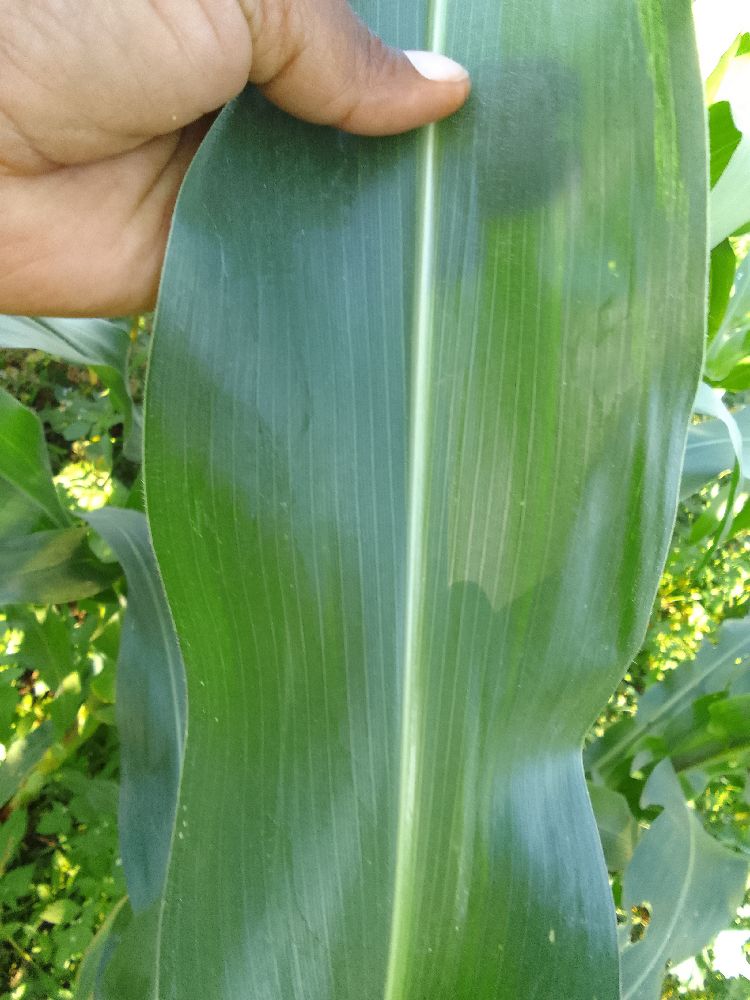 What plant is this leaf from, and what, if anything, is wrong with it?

maize, healthy
